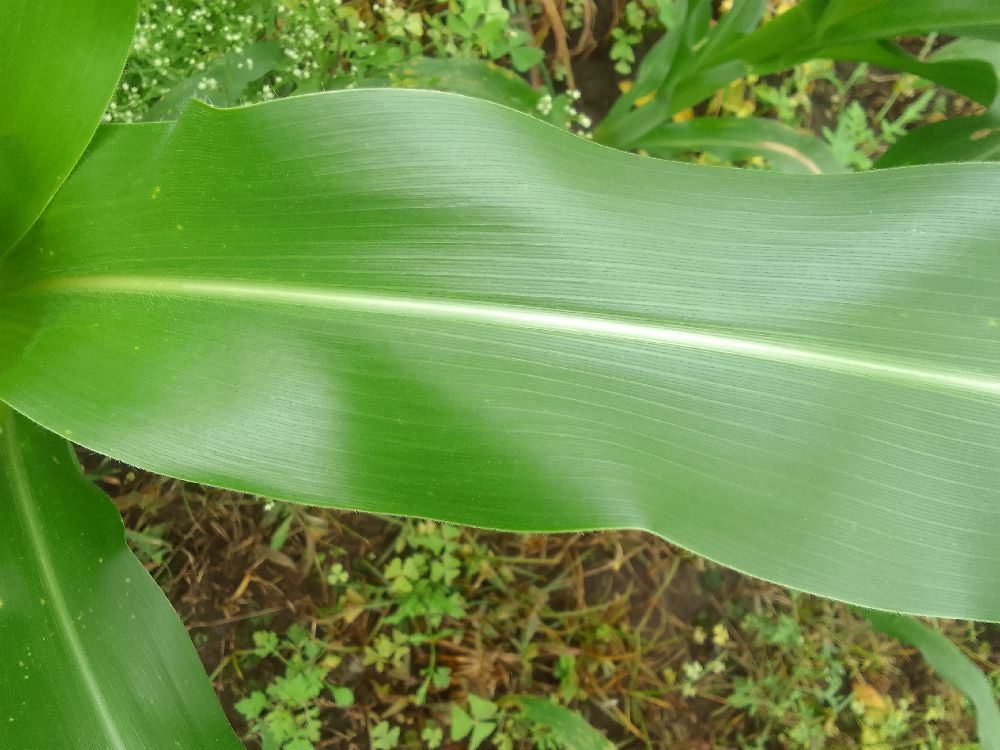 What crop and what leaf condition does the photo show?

maize, healthy
